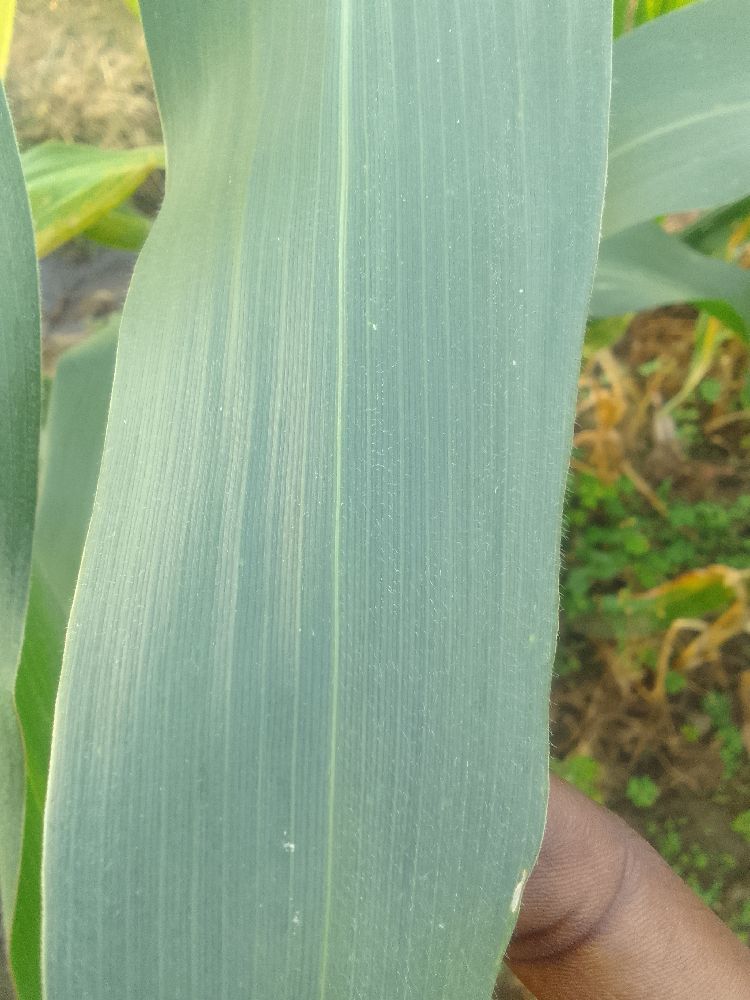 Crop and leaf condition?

maize, healthy
